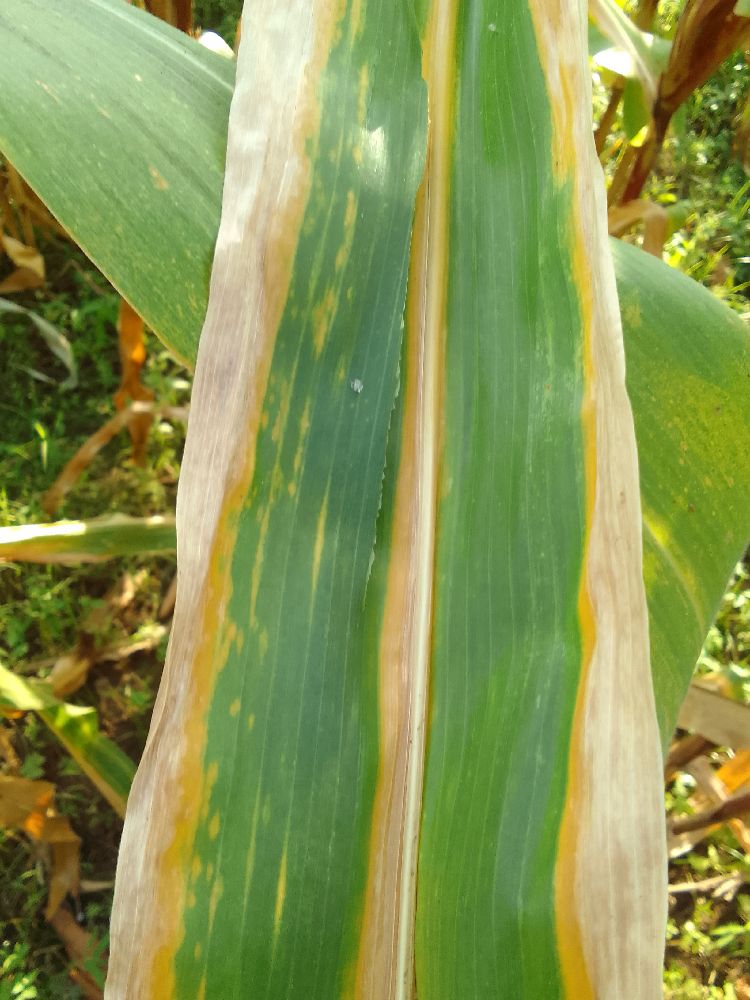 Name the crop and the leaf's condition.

maize, maize lethal necrosis
